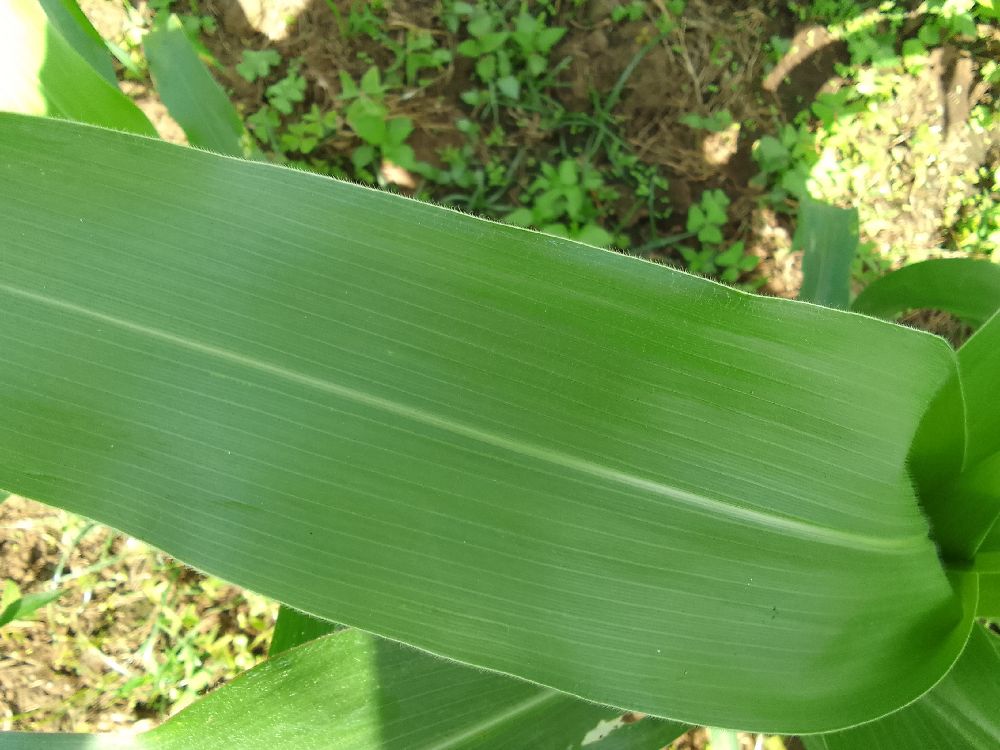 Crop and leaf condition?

maize, healthy
